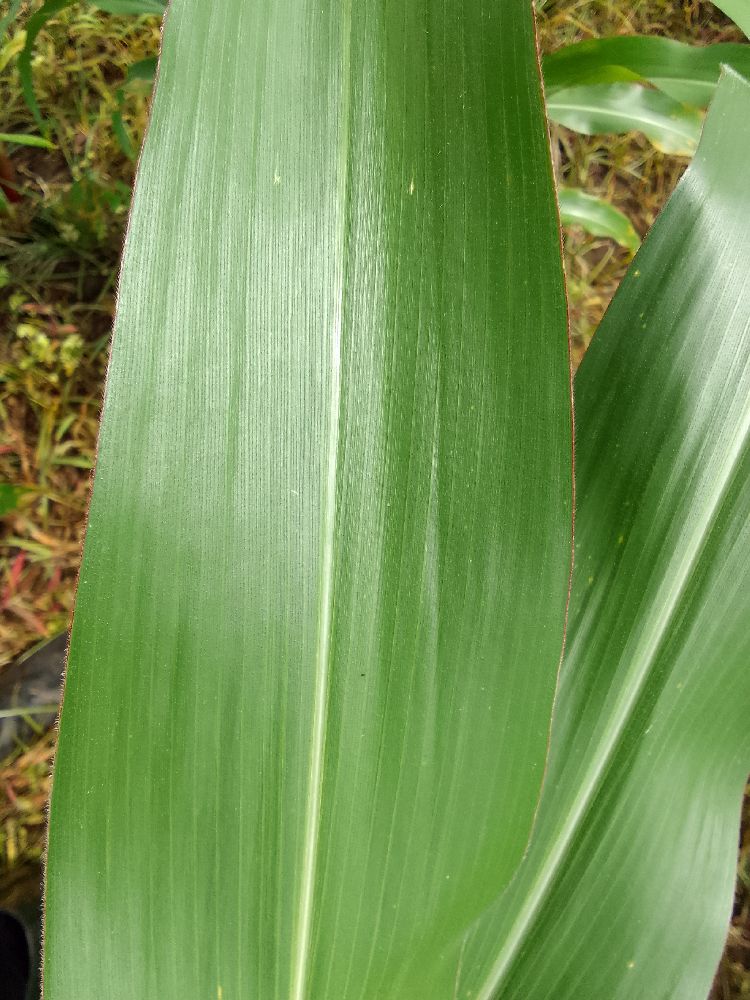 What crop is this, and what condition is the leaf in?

maize, healthy
